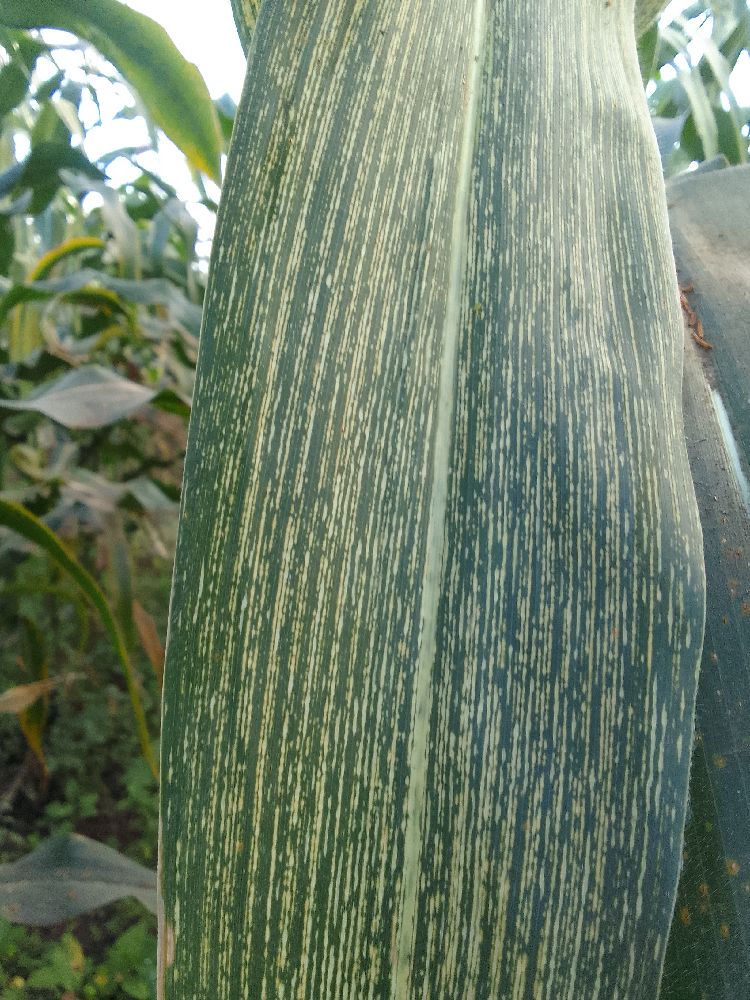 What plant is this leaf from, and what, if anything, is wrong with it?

maize, maize streak virus
